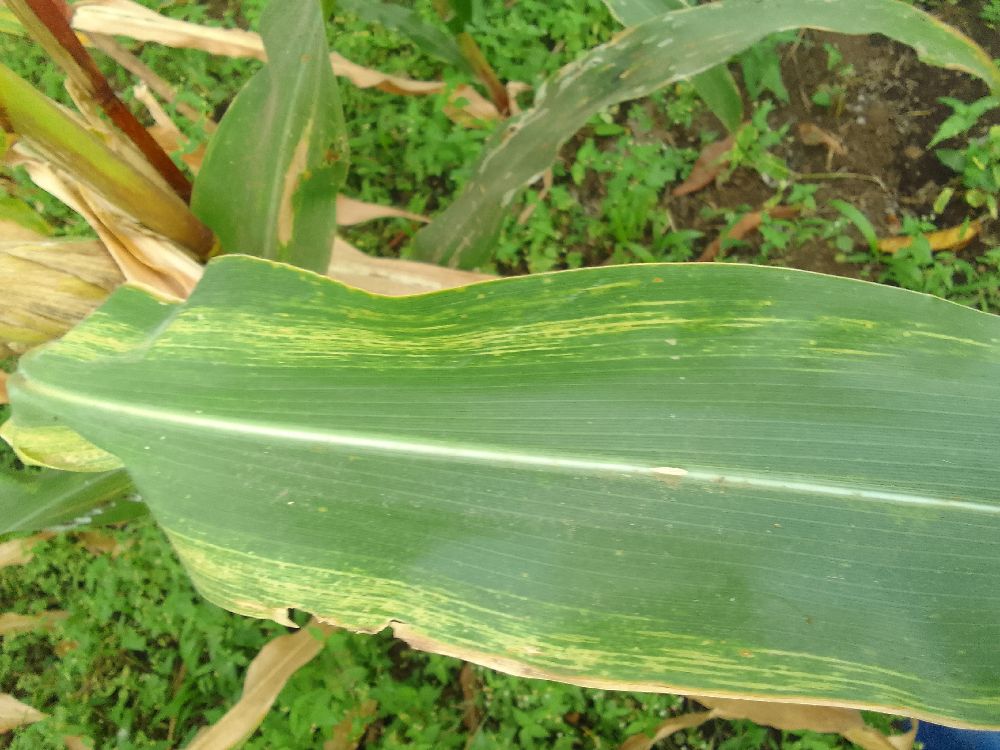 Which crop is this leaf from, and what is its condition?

maize, maize lethal necrosis
